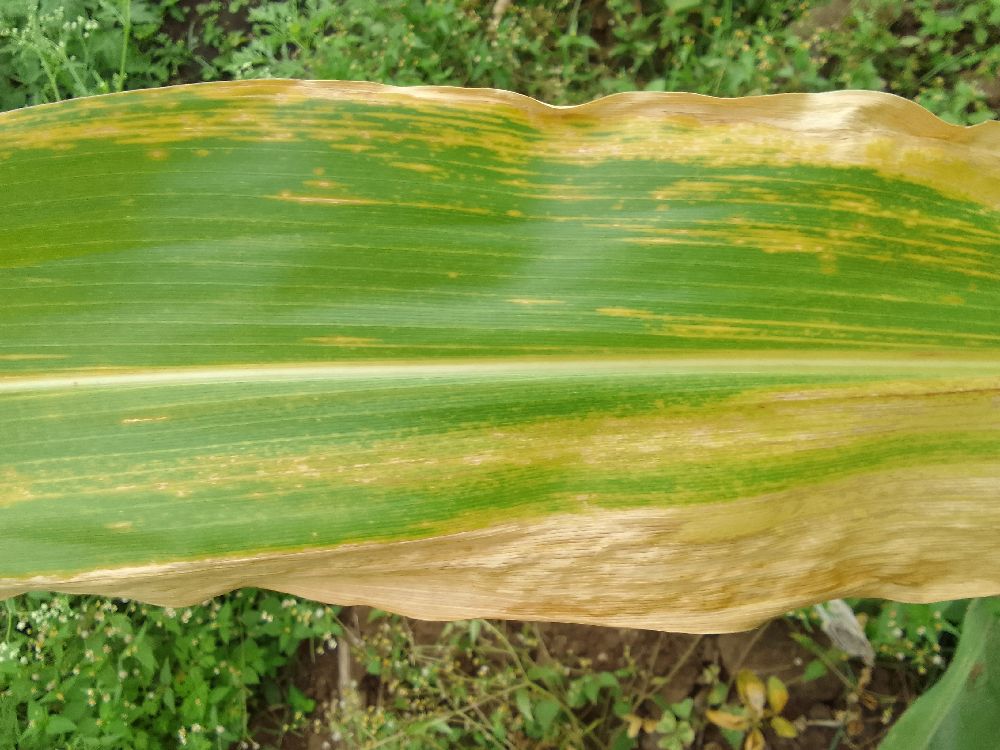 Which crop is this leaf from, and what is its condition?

maize, maize lethal necrosis
